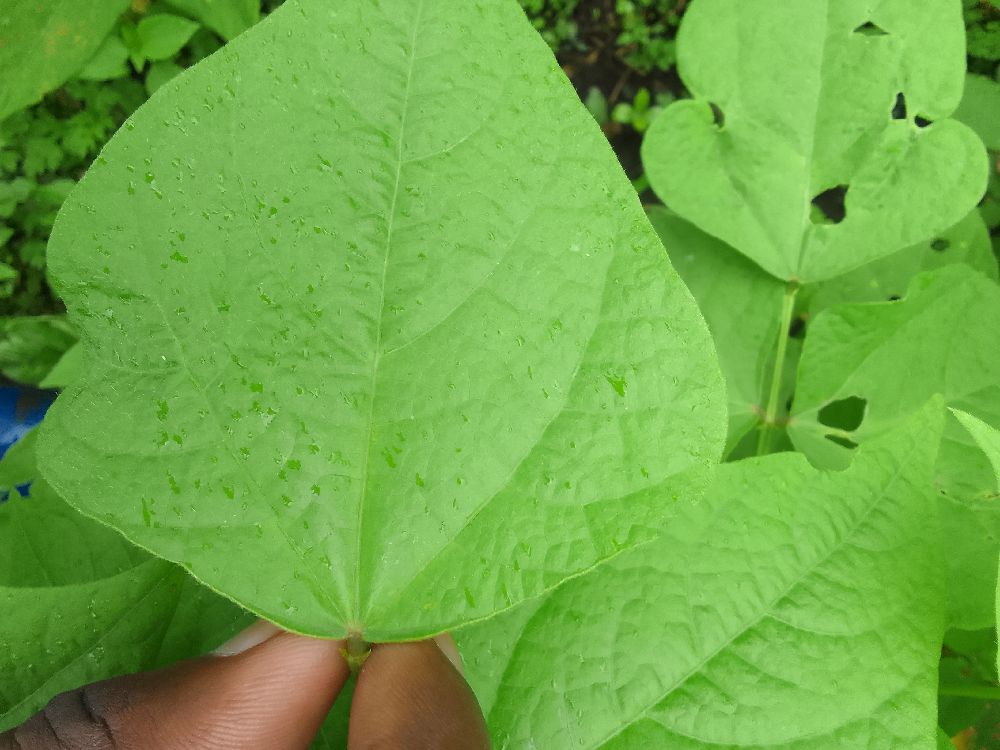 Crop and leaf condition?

common bean, healthy
